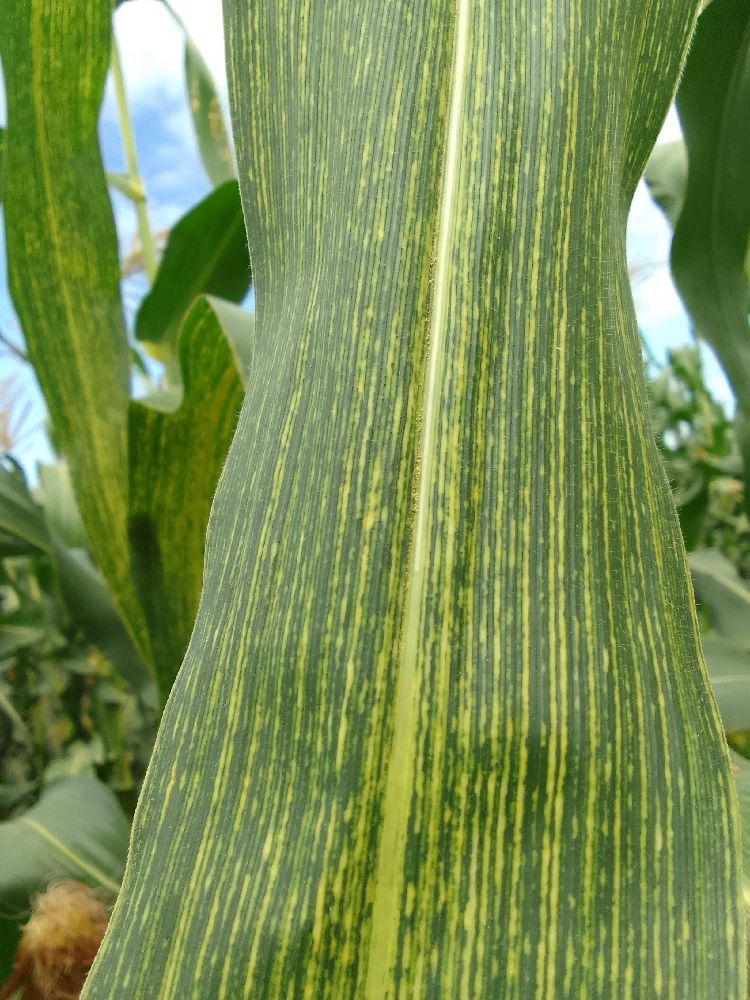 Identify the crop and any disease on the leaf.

maize, maize streak virus
